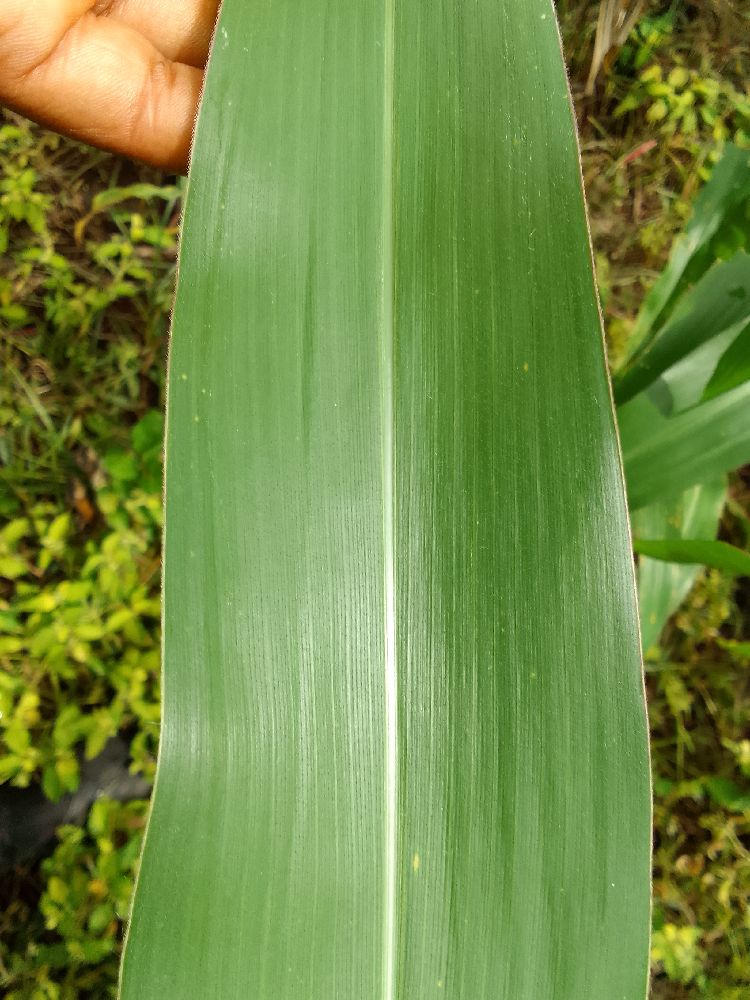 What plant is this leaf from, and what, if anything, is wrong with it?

maize, healthy
